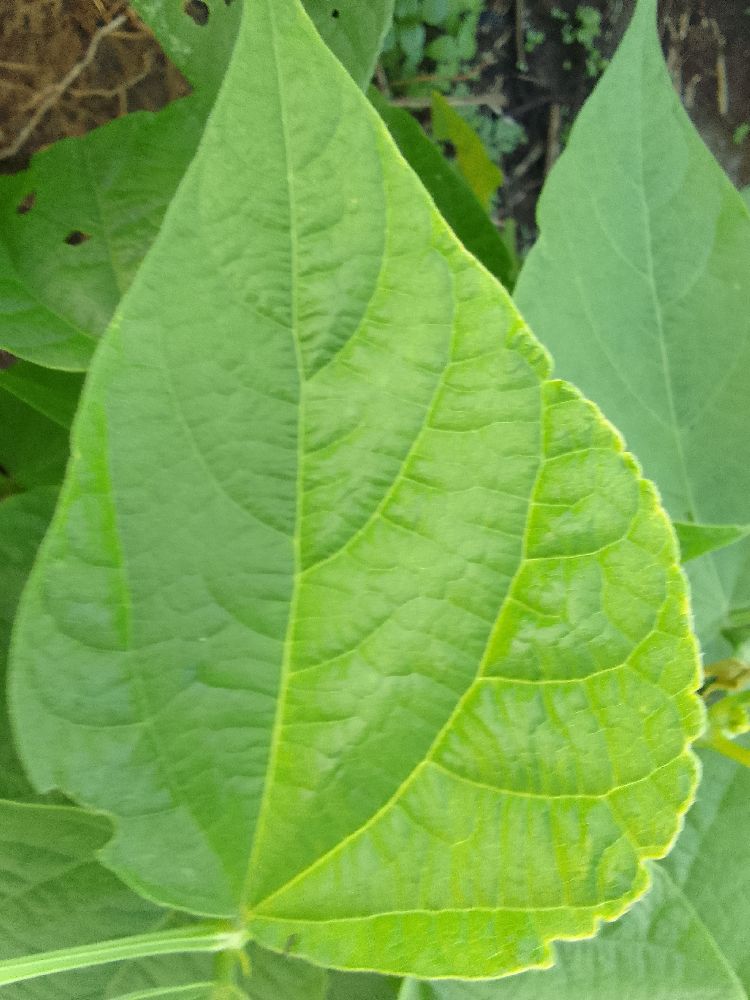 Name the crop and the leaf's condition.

common bean, healthy
